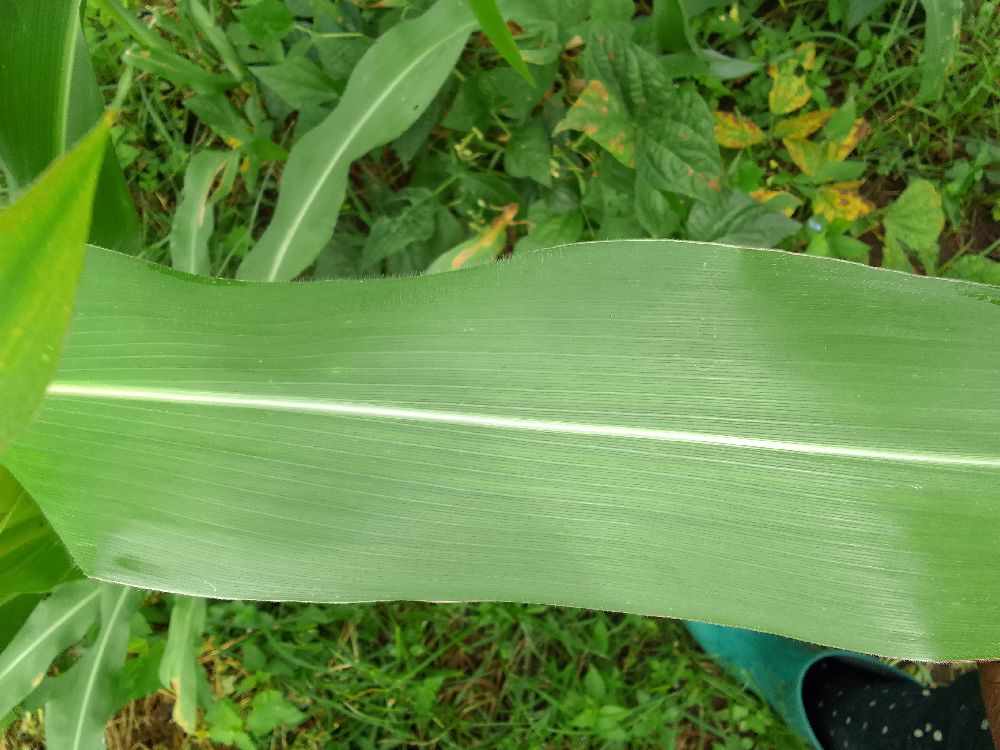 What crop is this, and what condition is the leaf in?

maize, healthy
